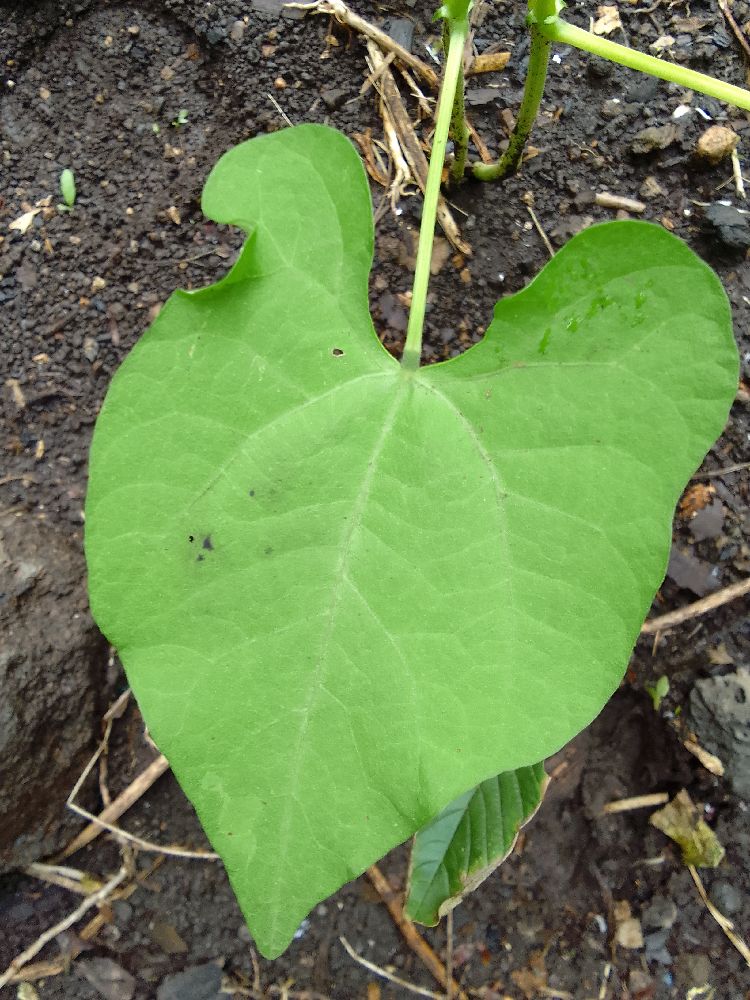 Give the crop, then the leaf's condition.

common bean, healthy
